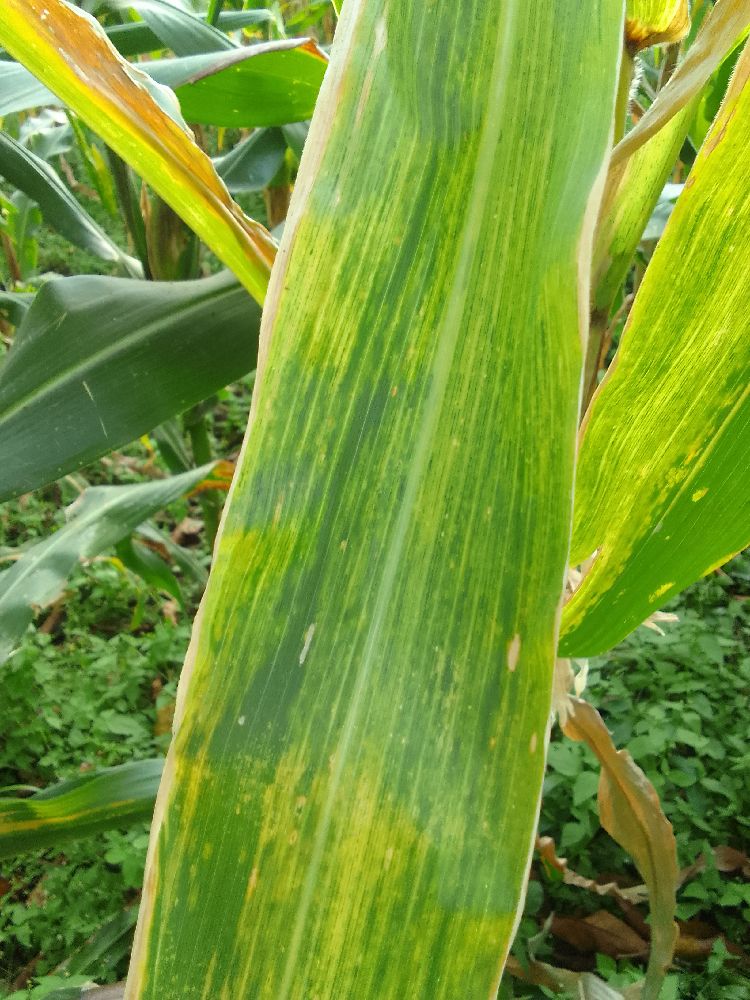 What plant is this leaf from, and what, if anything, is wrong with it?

maize, maize lethal necrosis
